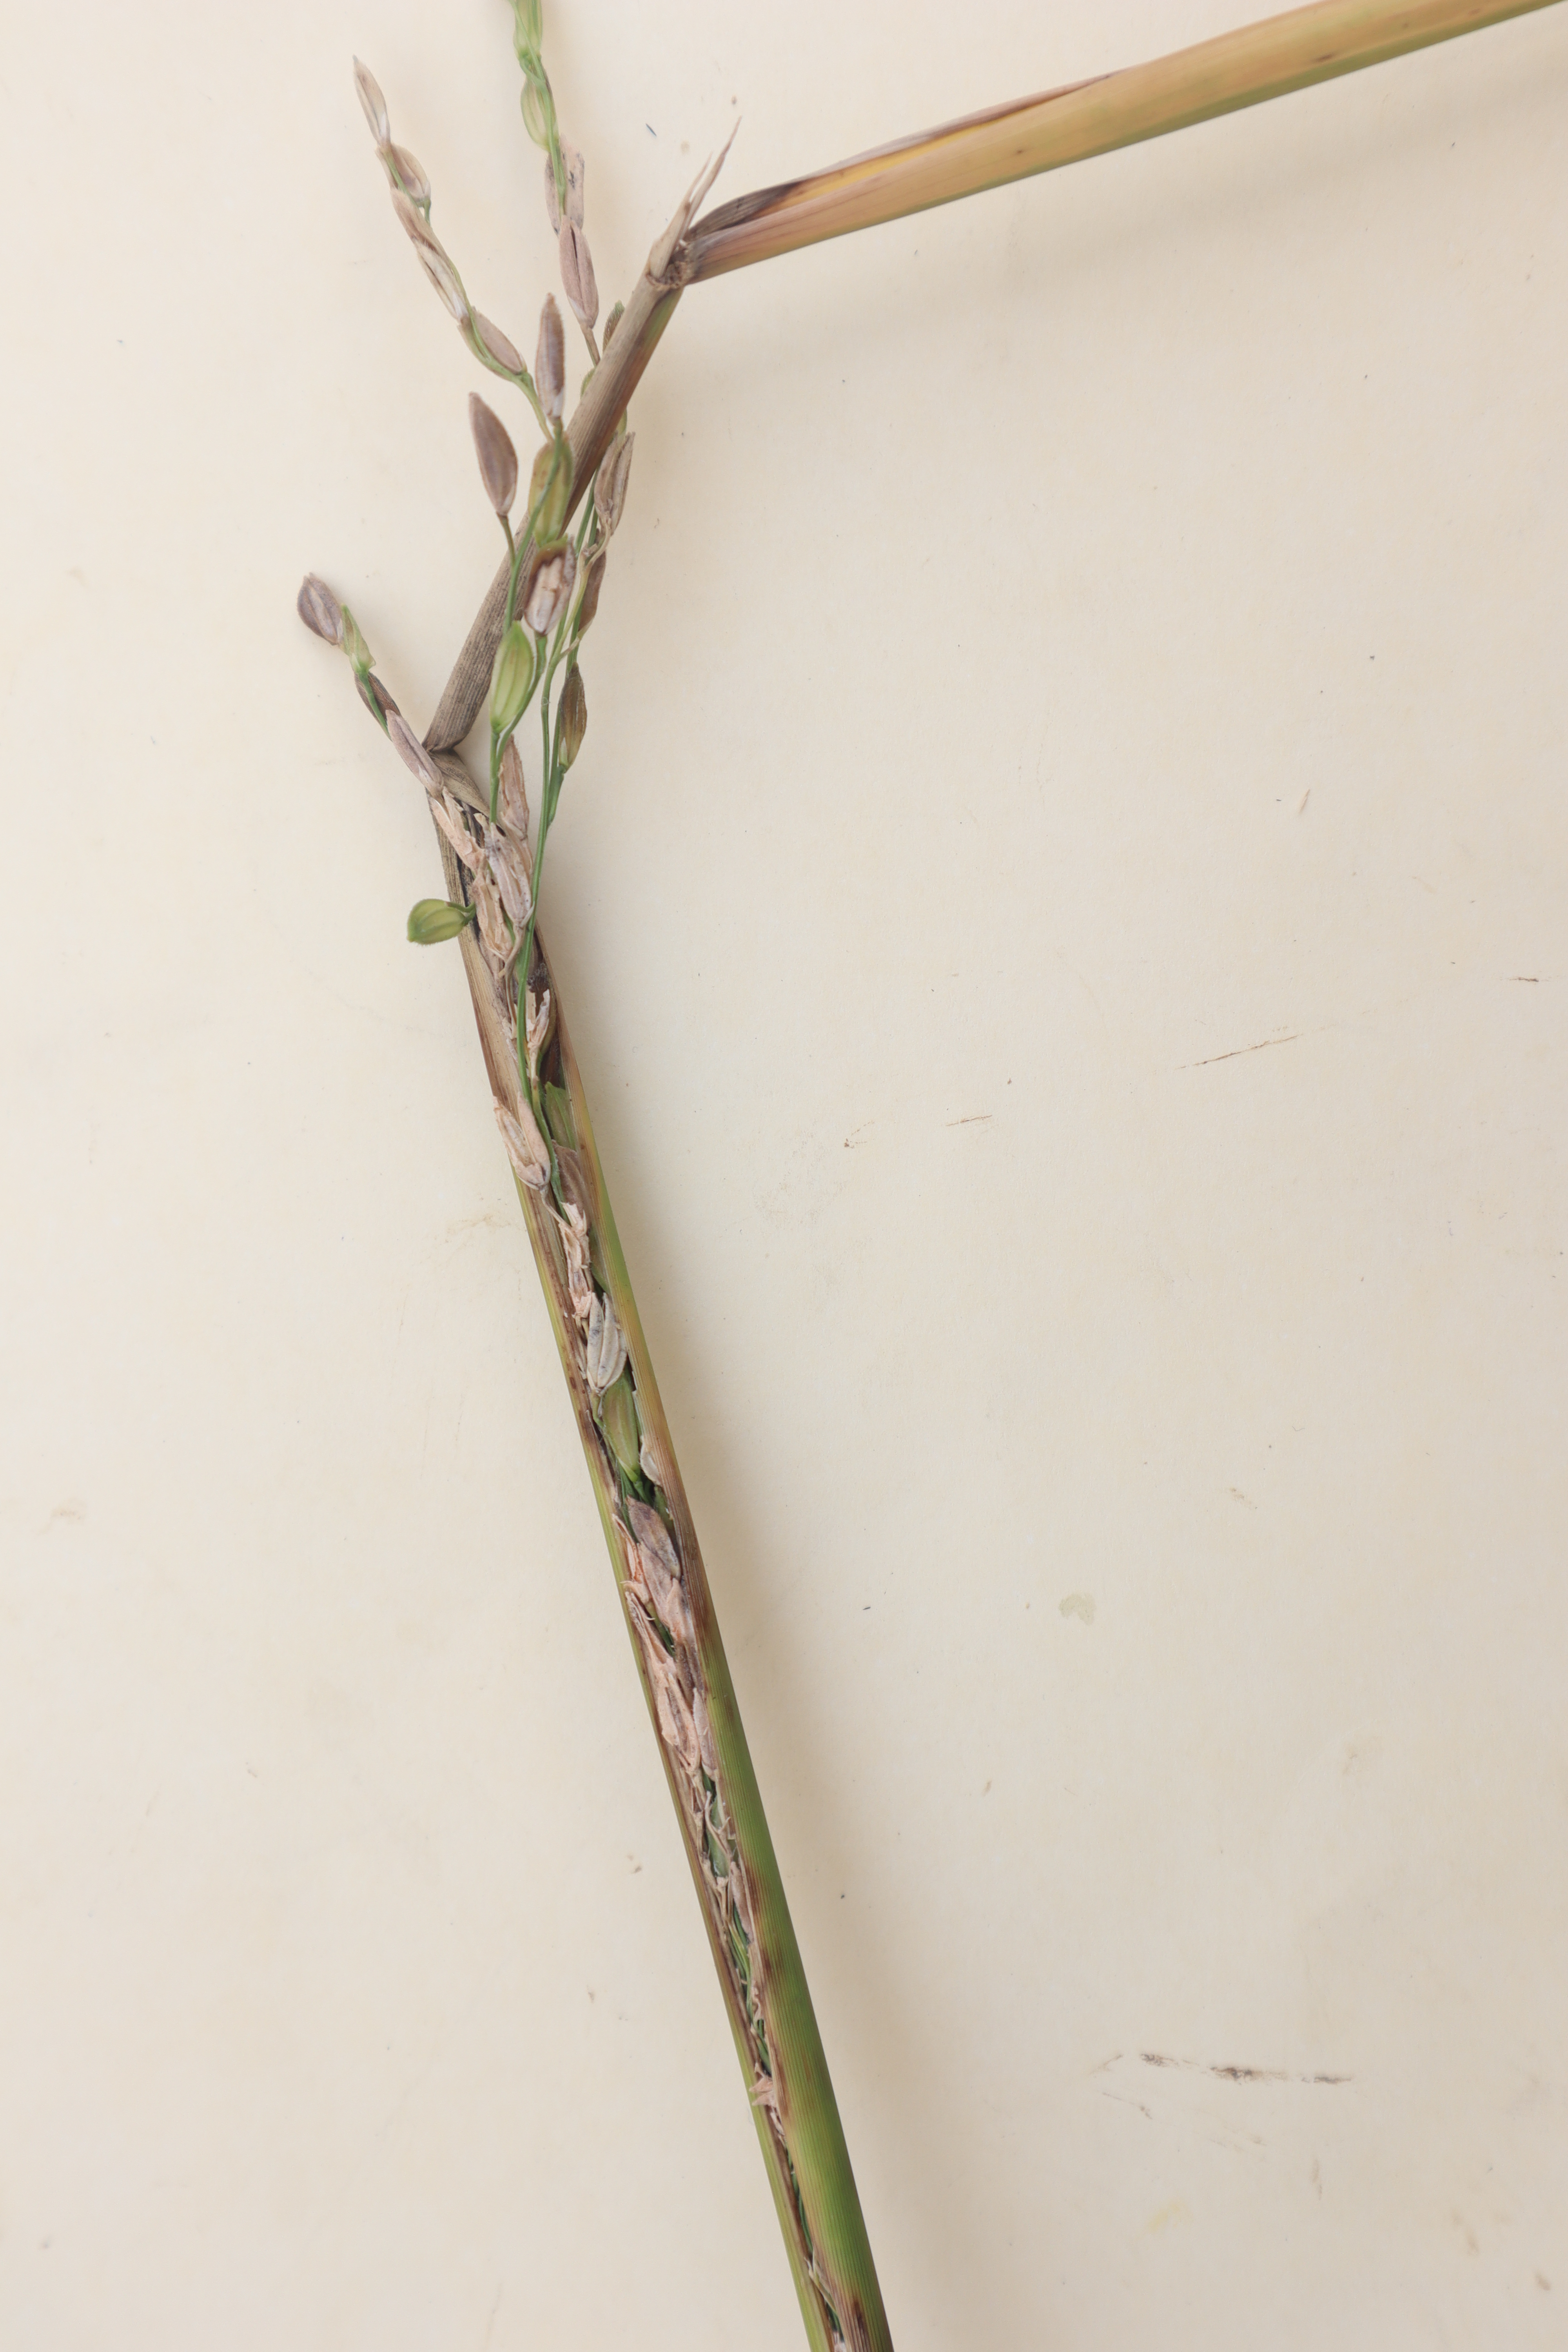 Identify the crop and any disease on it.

rice, sarocladium oryzae
